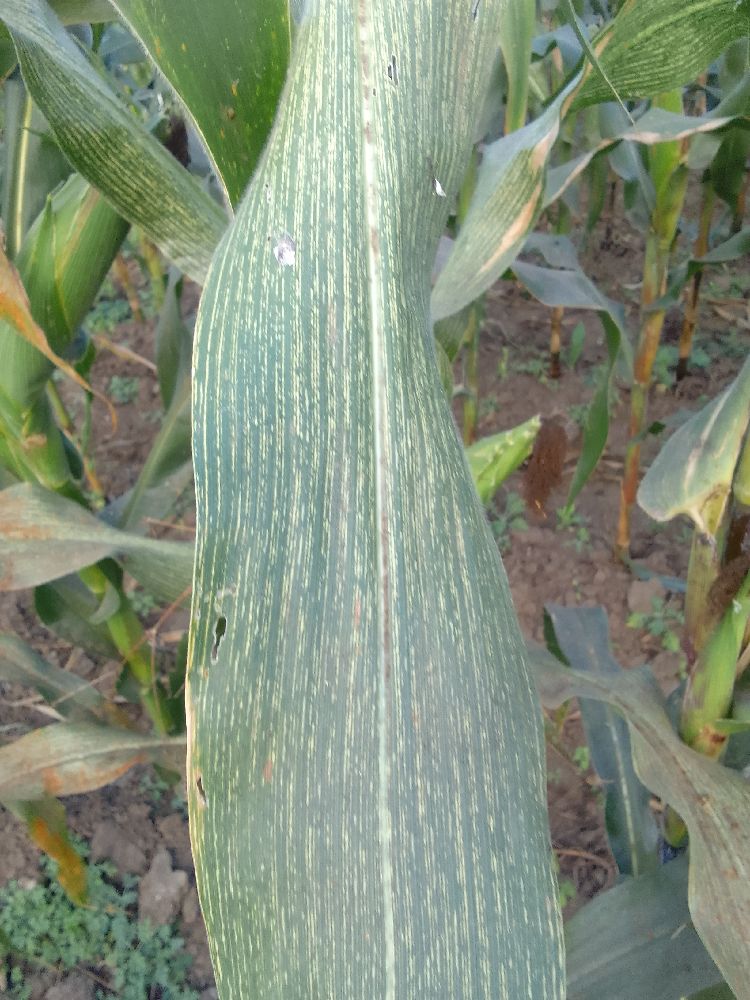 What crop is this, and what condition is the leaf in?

maize, maize streak virus
